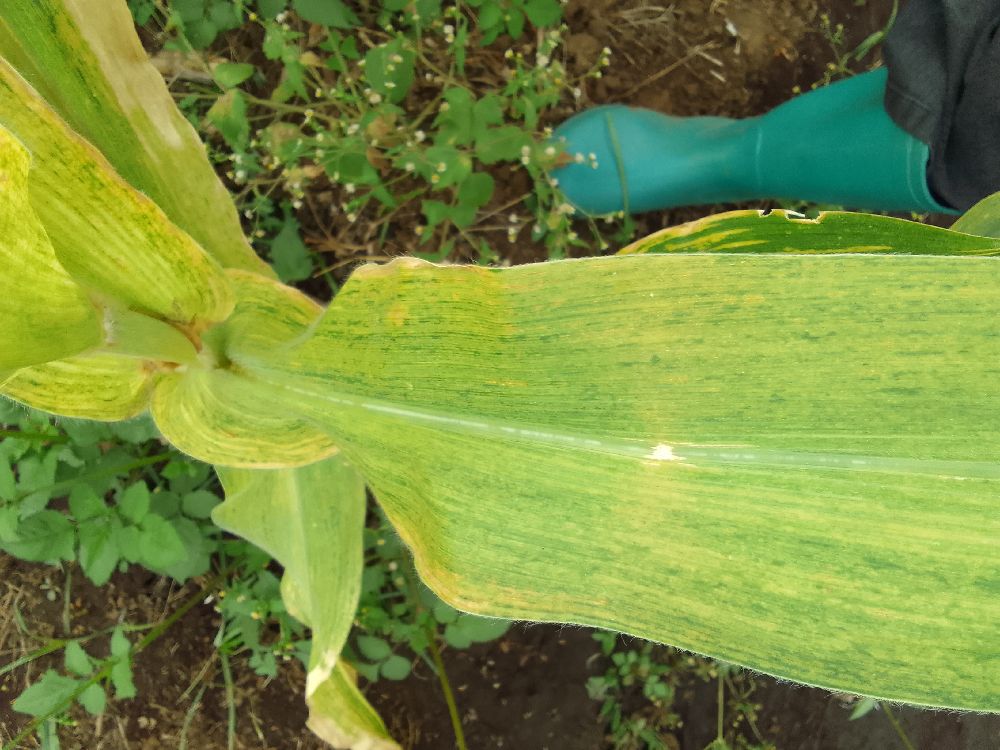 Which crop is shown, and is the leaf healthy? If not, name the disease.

maize, maize lethal necrosis
